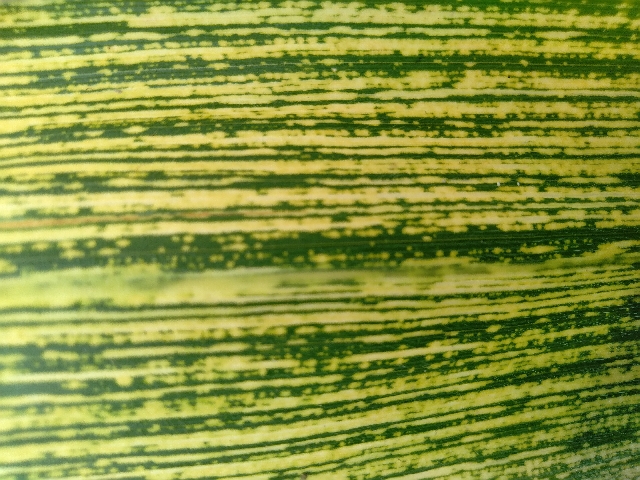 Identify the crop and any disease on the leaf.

maize, maize streak virus
